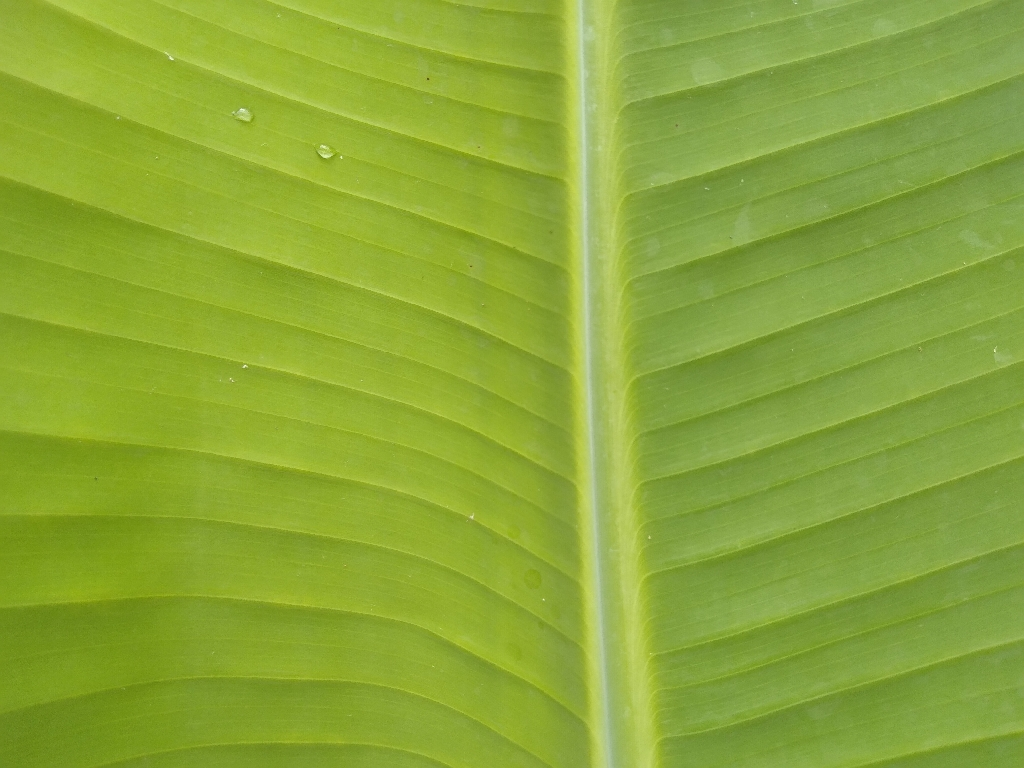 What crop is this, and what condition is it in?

banana, healthy
